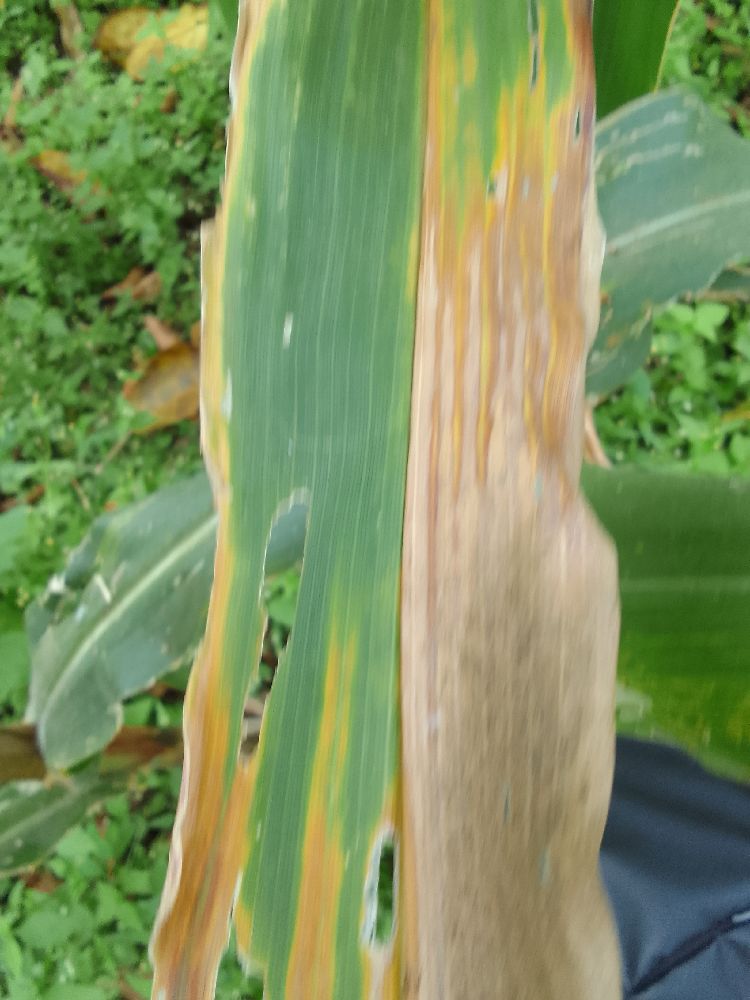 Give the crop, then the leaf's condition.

maize, maize lethal necrosis
